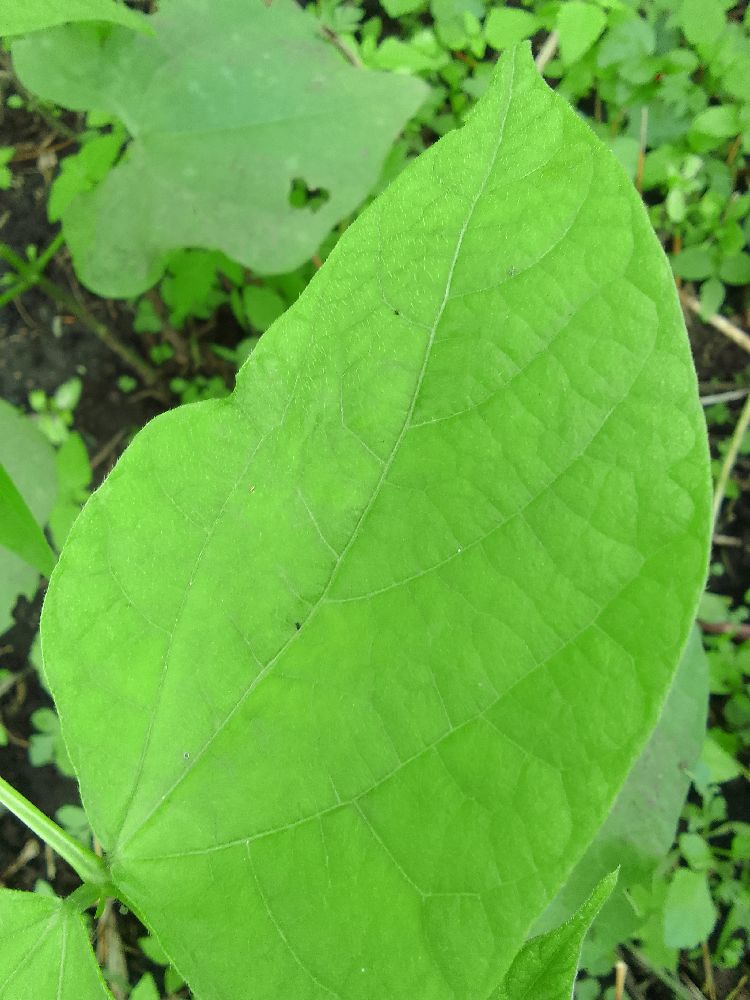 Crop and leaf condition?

common bean, healthy
